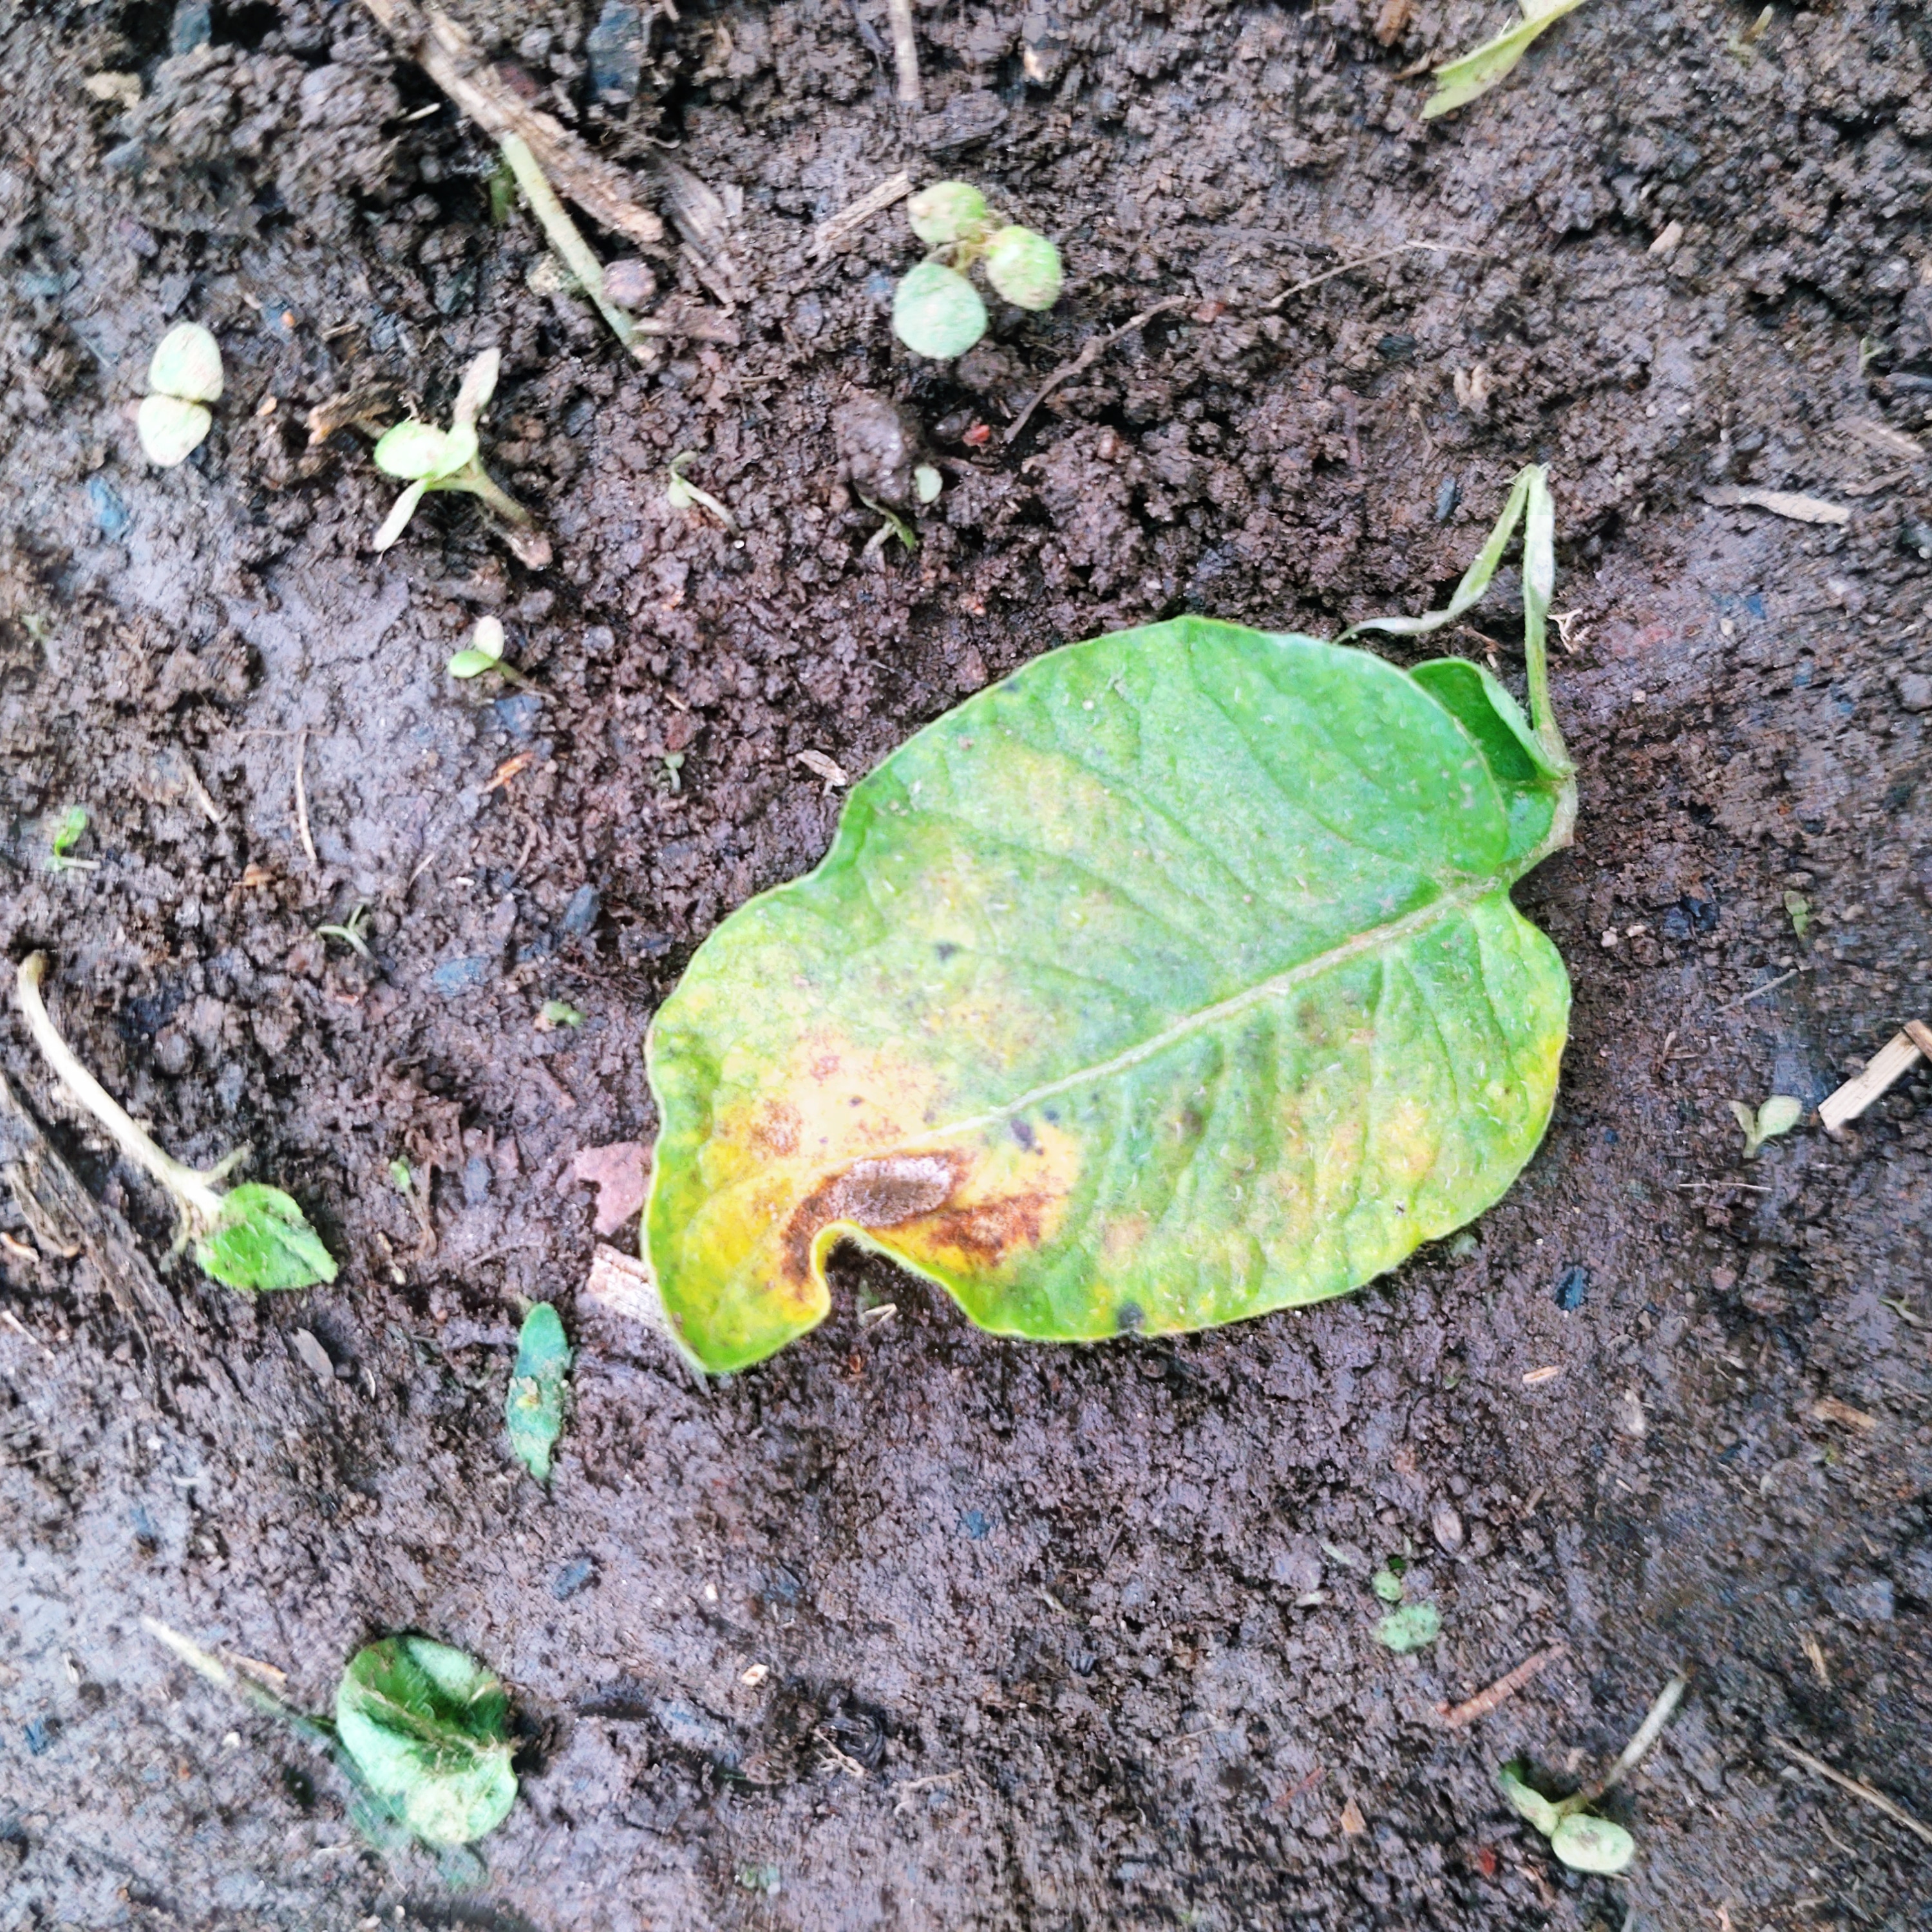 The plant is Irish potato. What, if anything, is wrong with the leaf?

late blight
